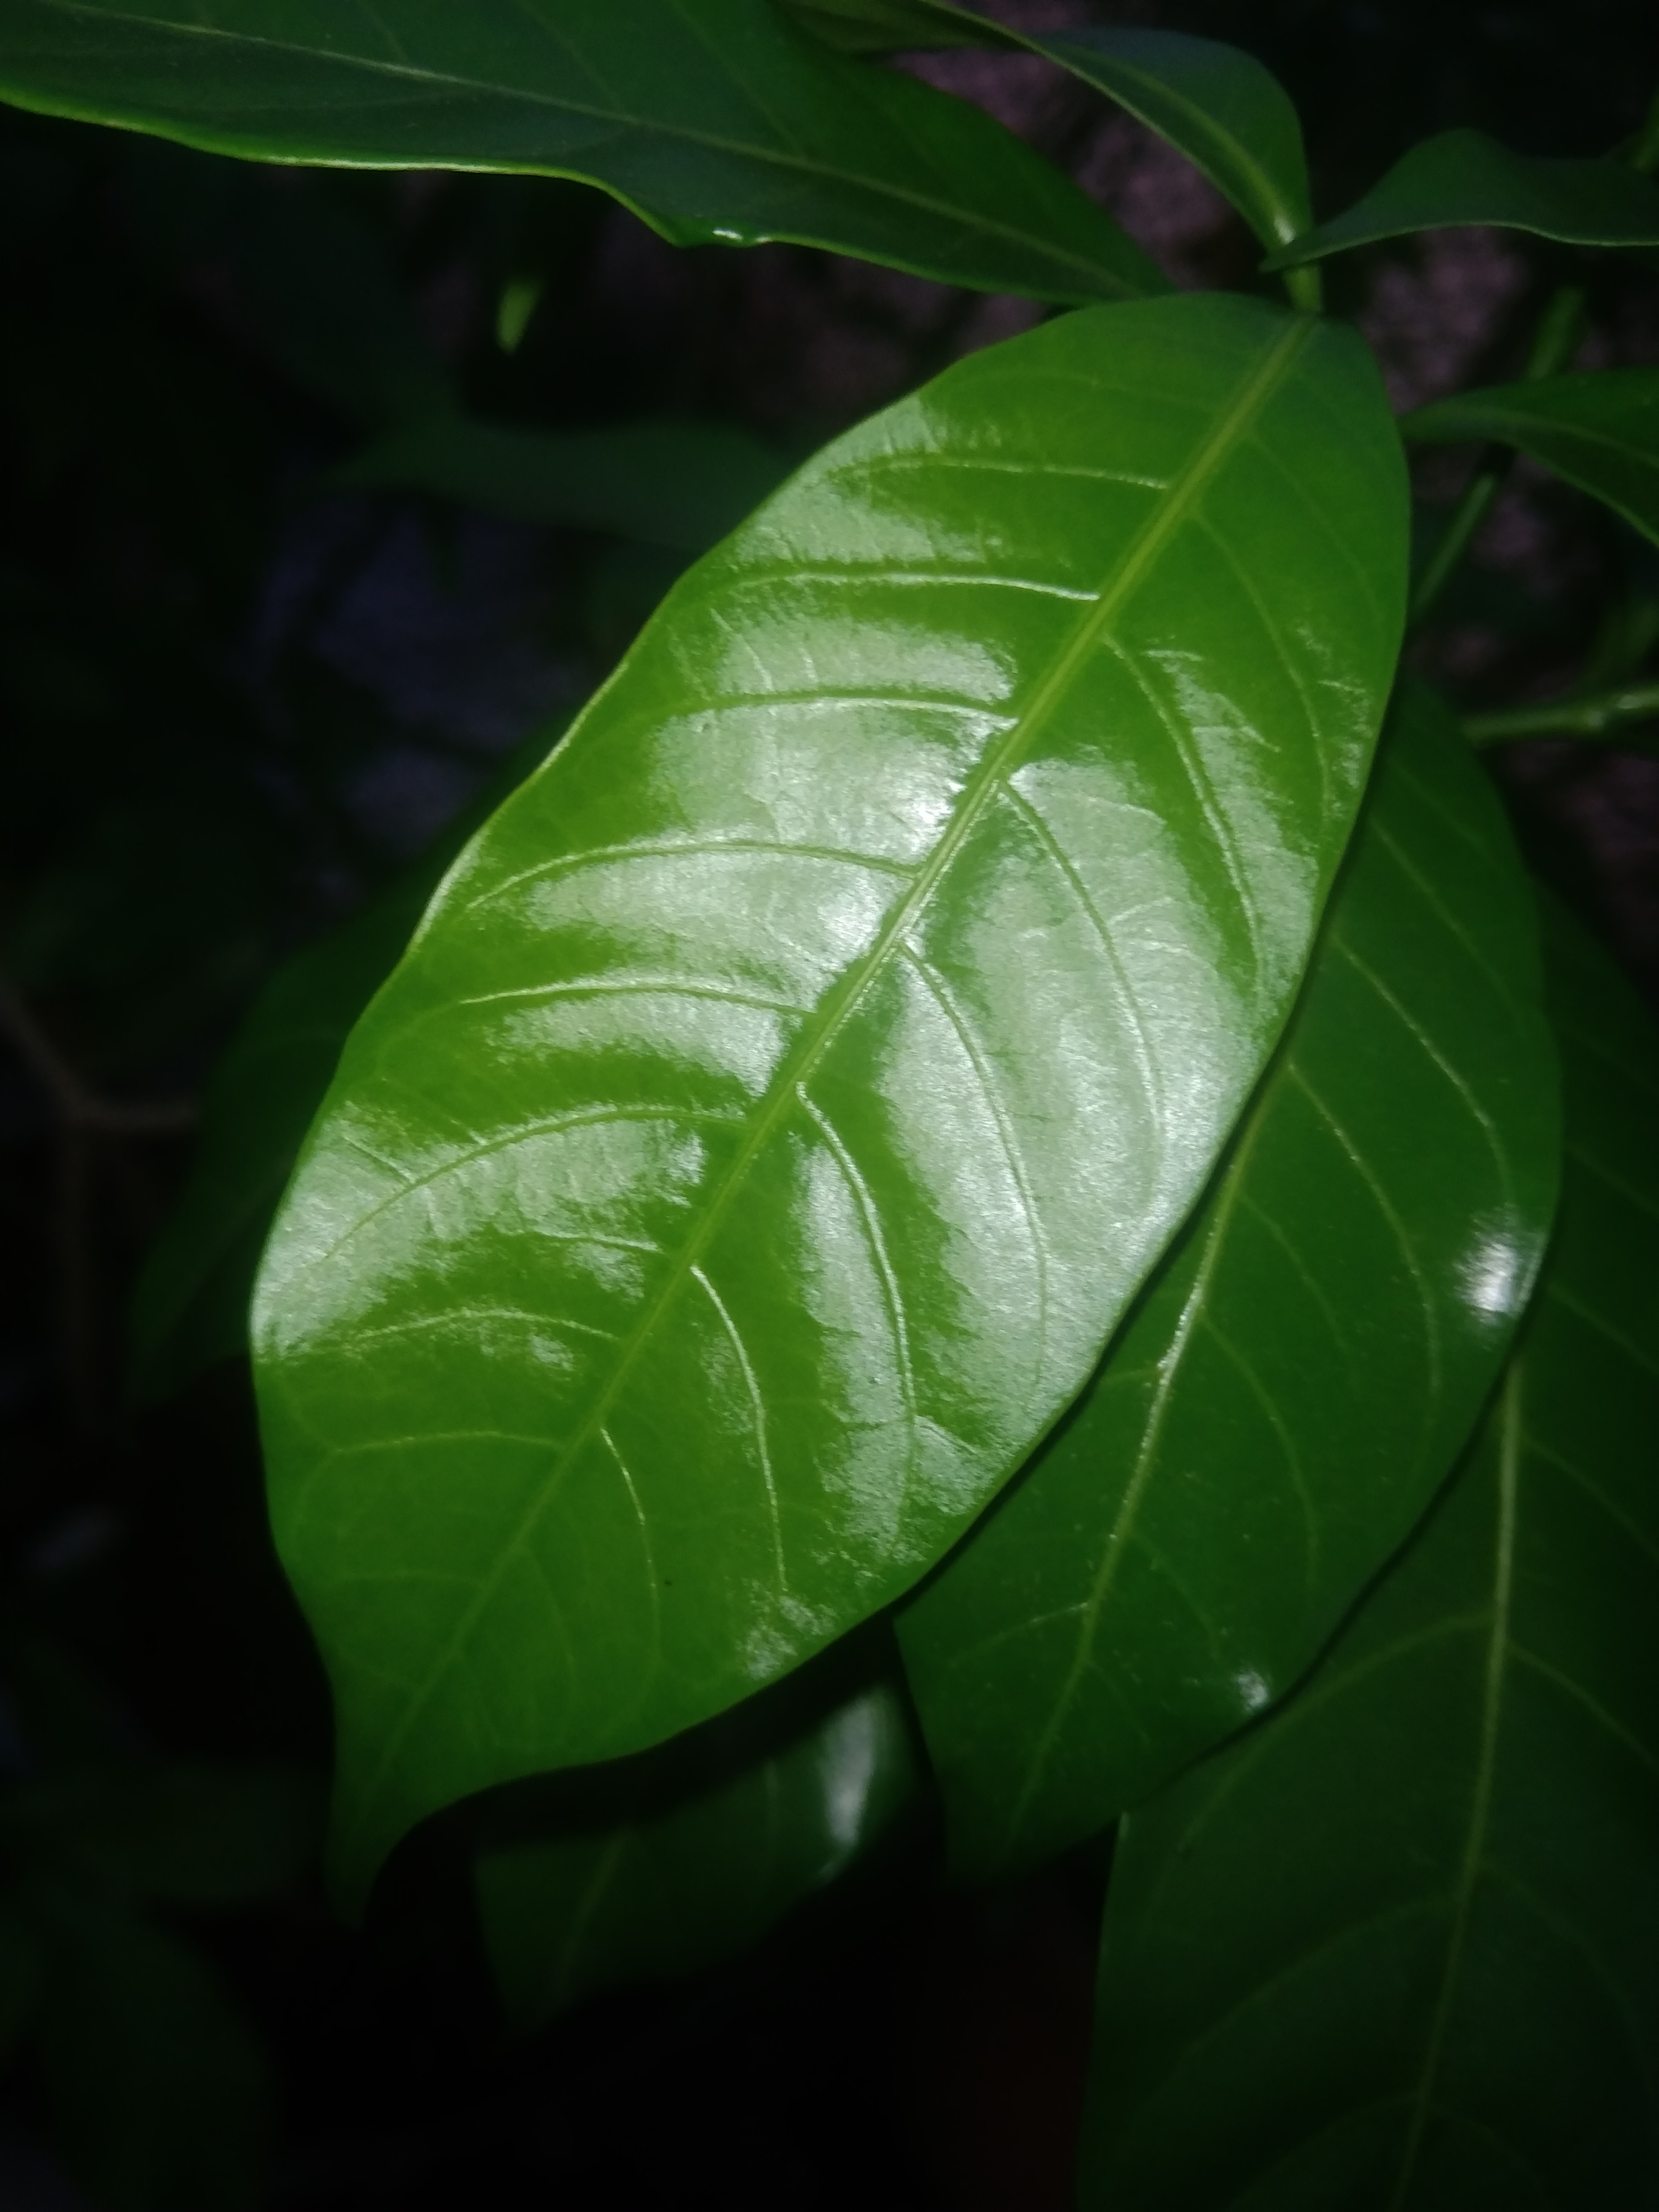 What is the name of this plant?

togor
